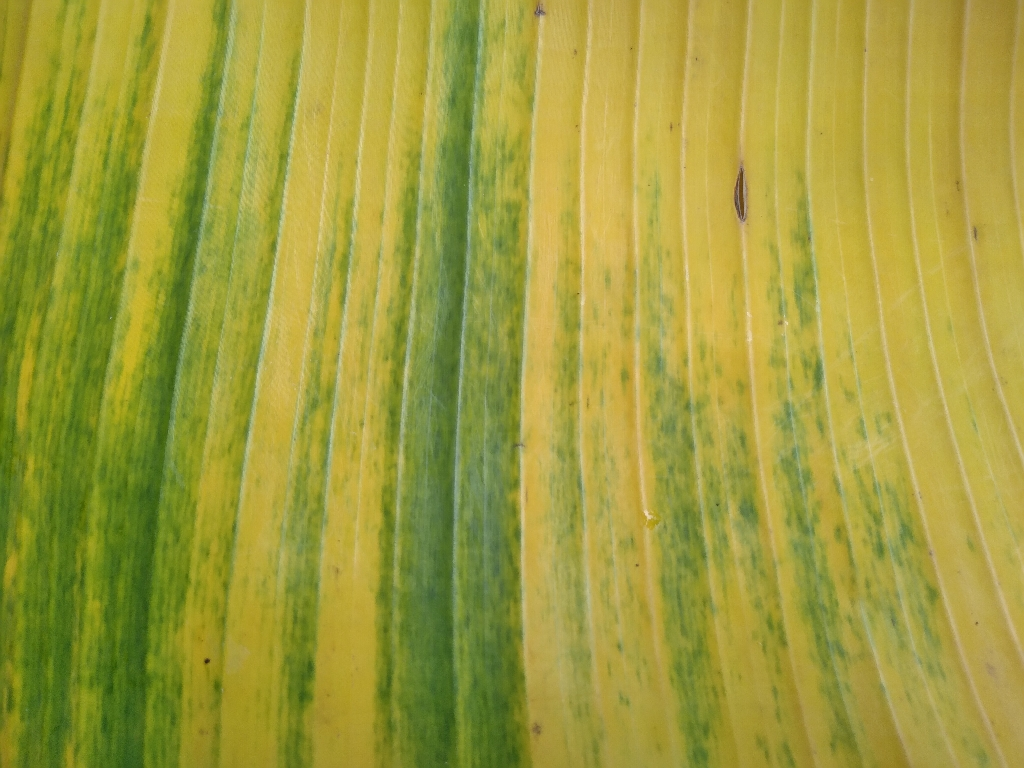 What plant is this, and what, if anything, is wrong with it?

banana, fusarium wilt race 1
